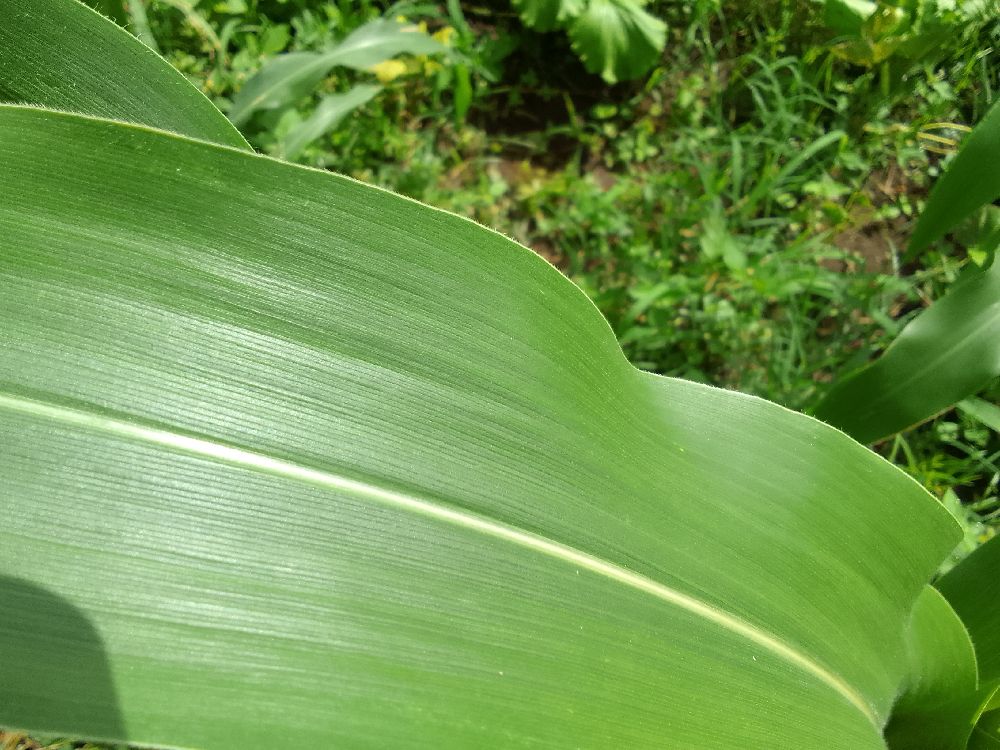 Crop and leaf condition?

maize, healthy
